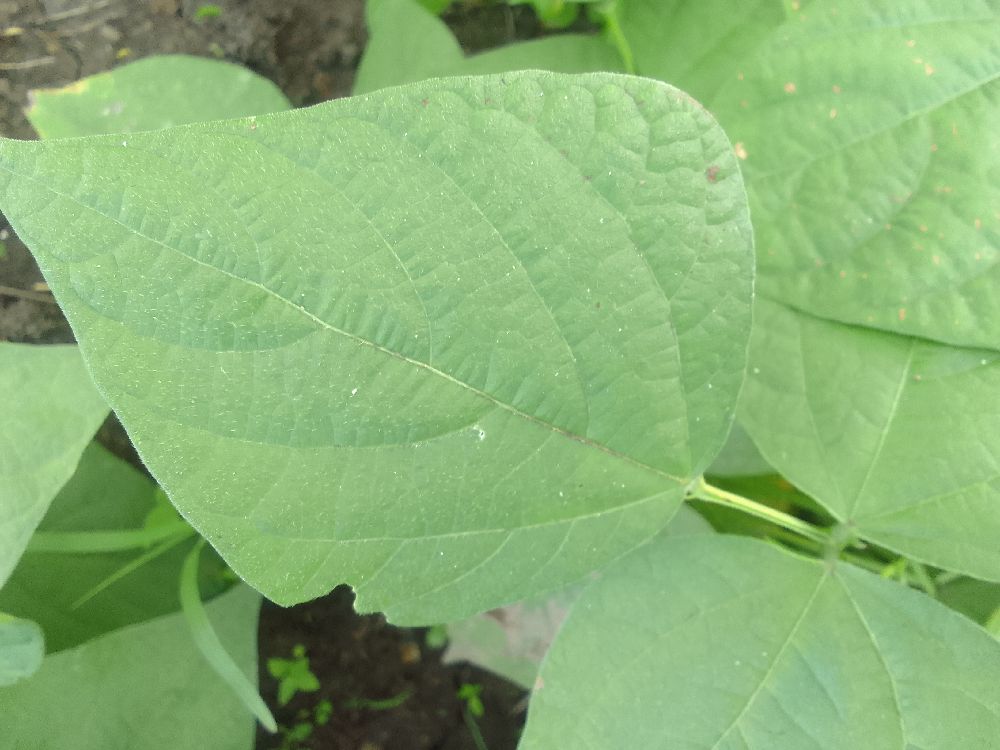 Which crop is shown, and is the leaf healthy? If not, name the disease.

common bean, healthy
